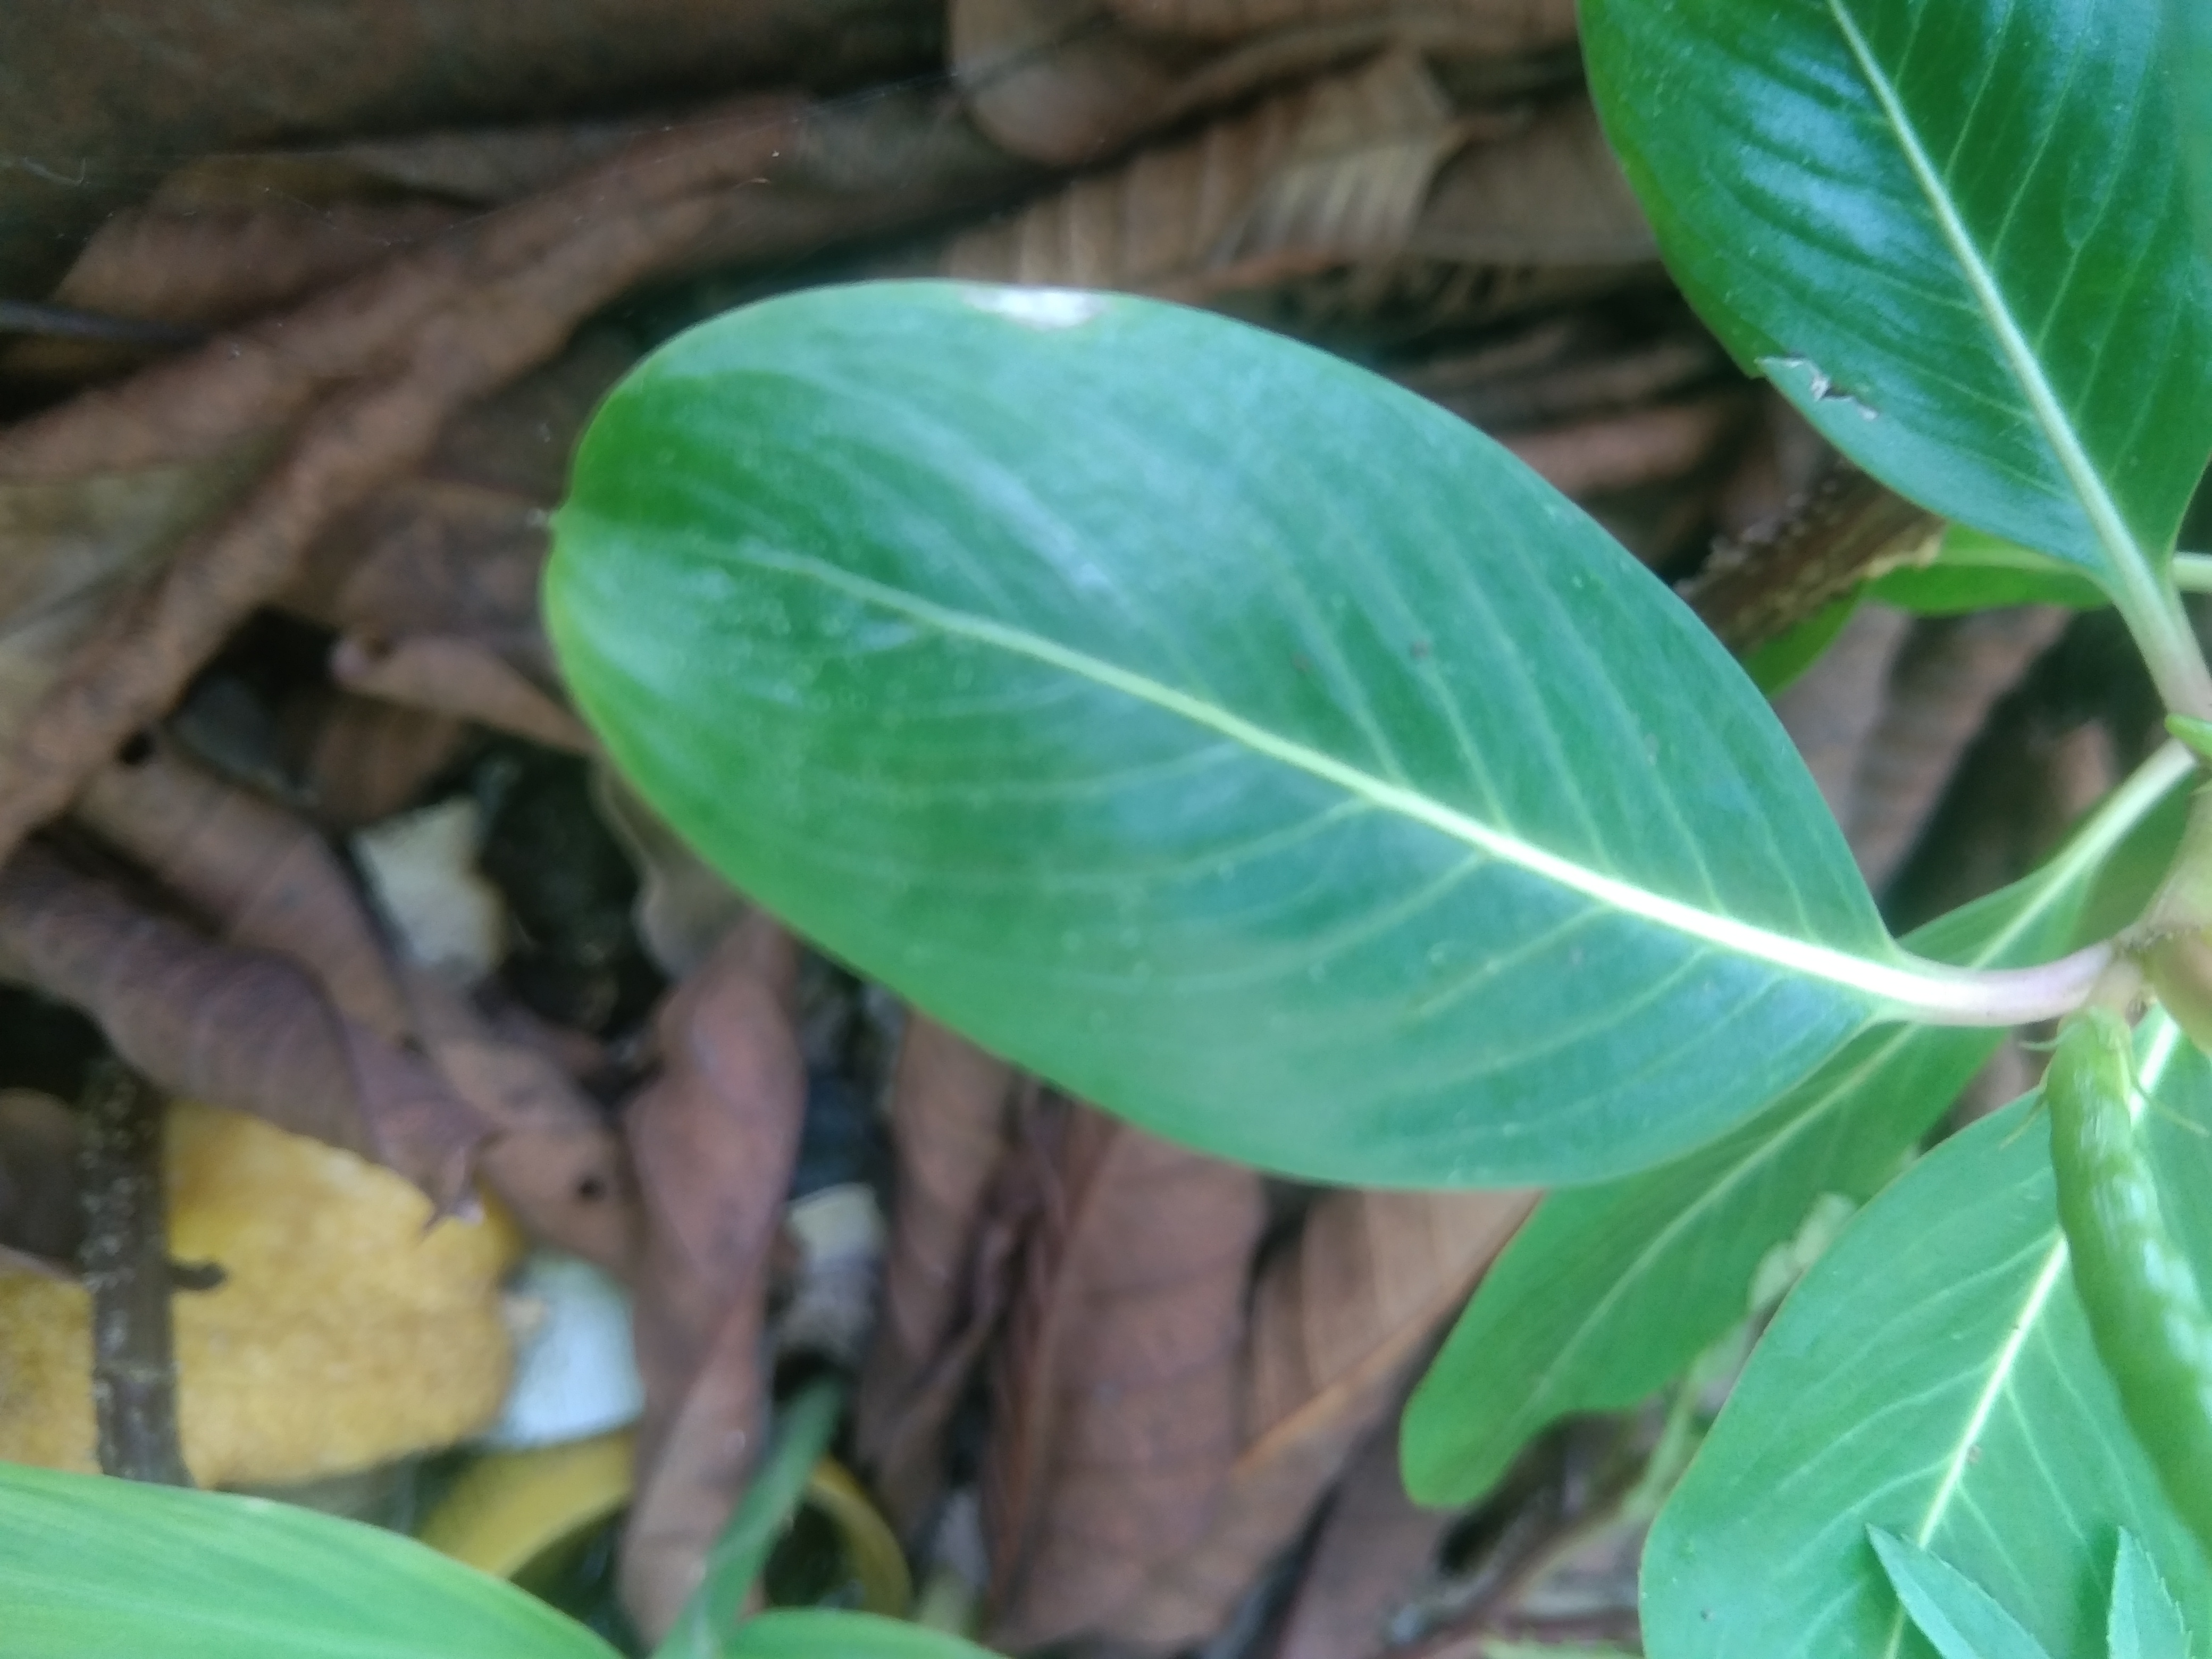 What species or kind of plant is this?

rose periwinkle
